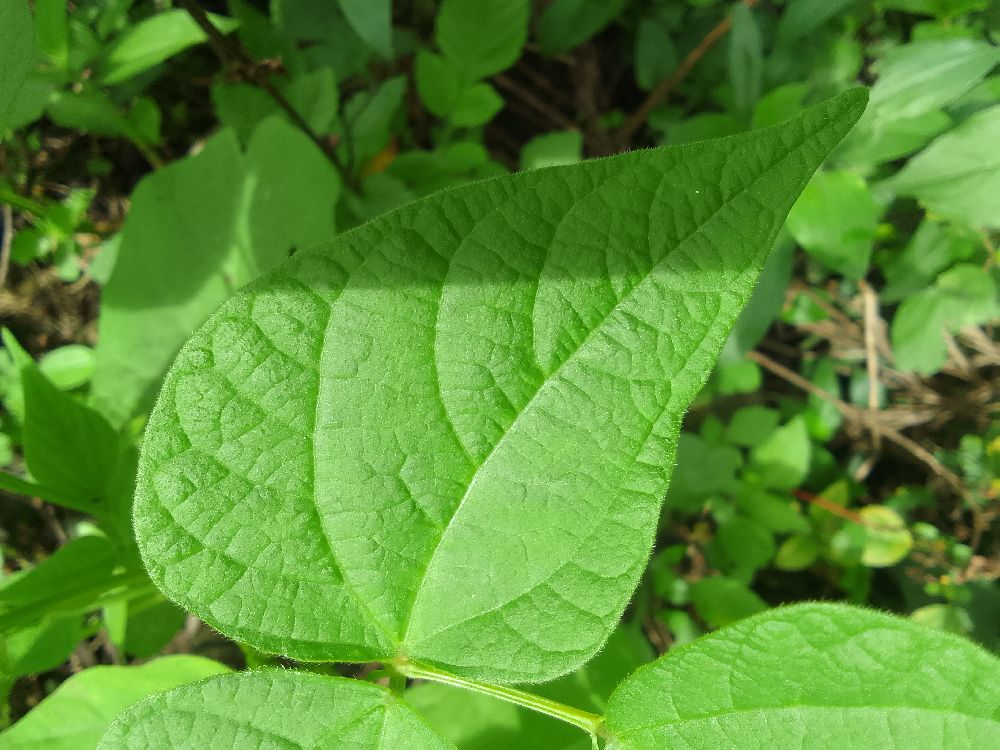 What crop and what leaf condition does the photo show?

common bean, healthy
